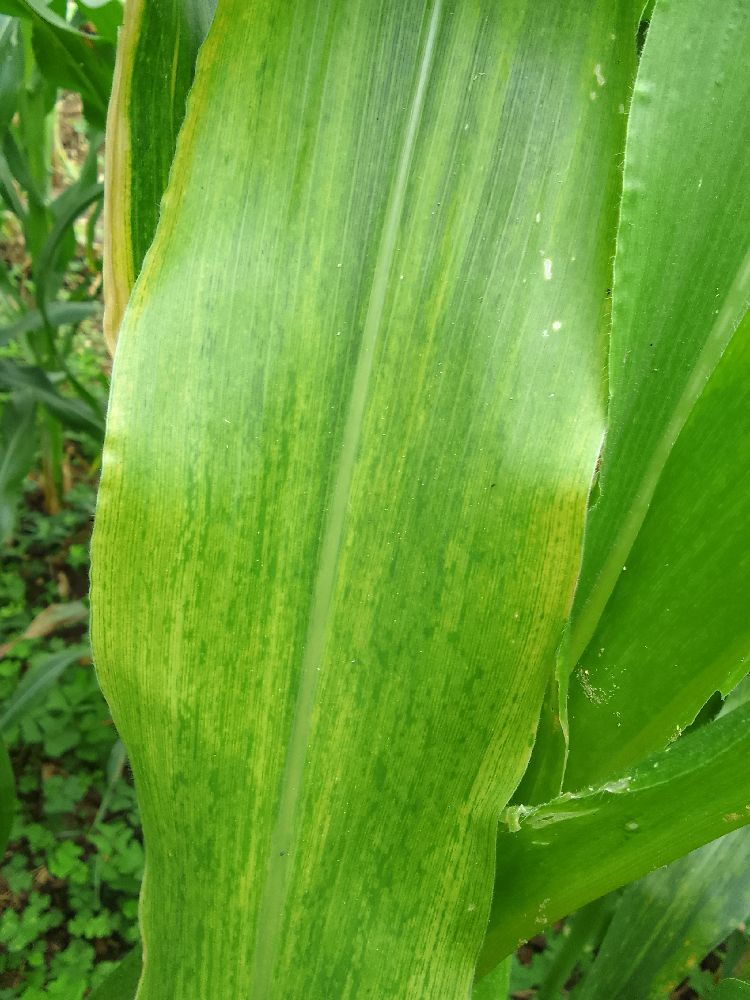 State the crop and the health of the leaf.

maize, maize lethal necrosis
